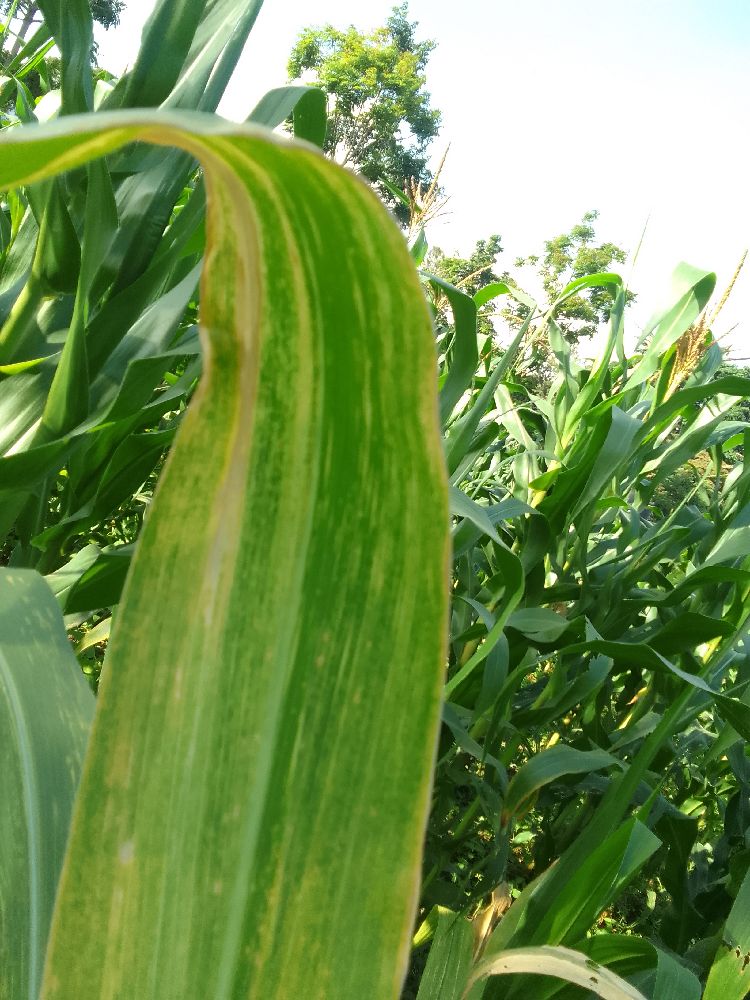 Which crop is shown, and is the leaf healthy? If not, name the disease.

maize, maize lethal necrosis
